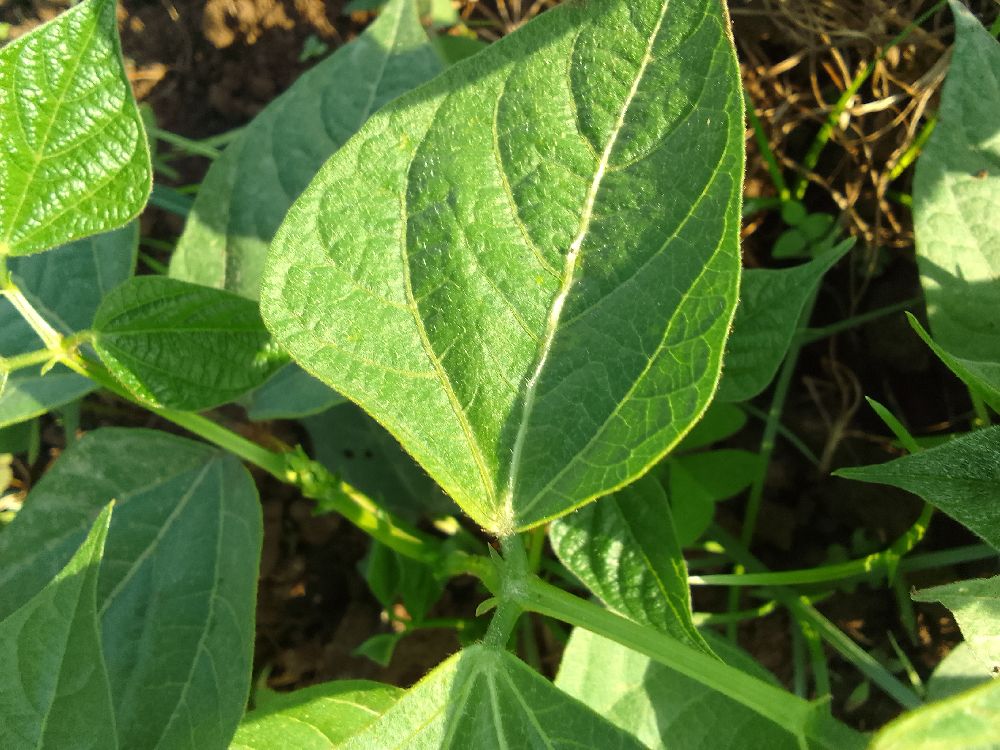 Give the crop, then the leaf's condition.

common bean, healthy
